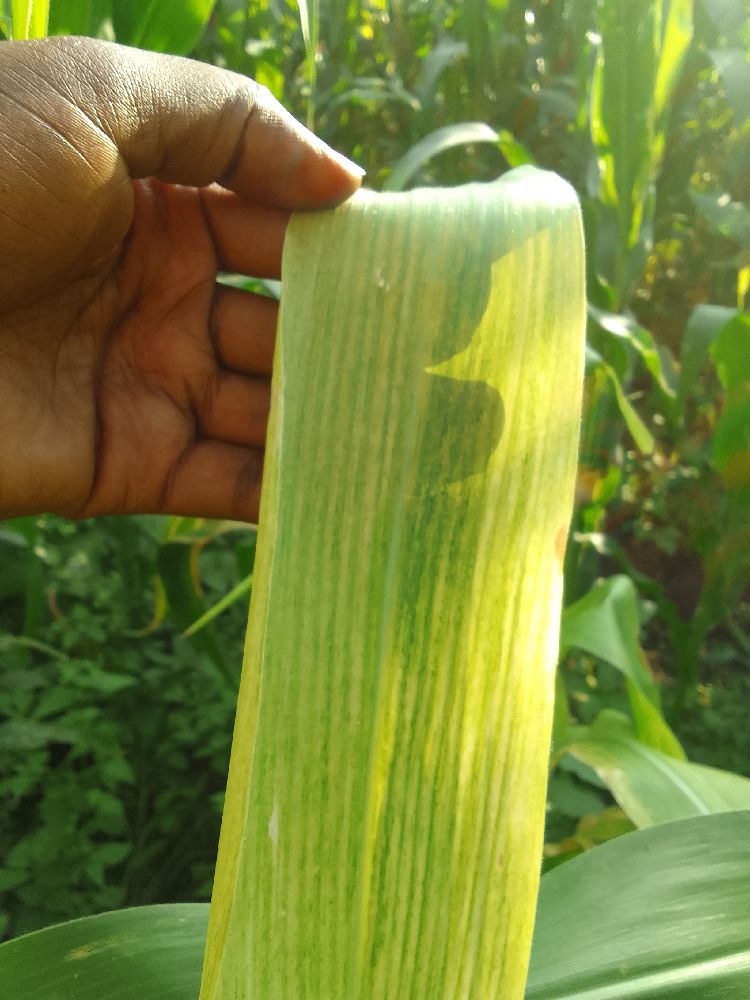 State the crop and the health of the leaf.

maize, maize lethal necrosis
